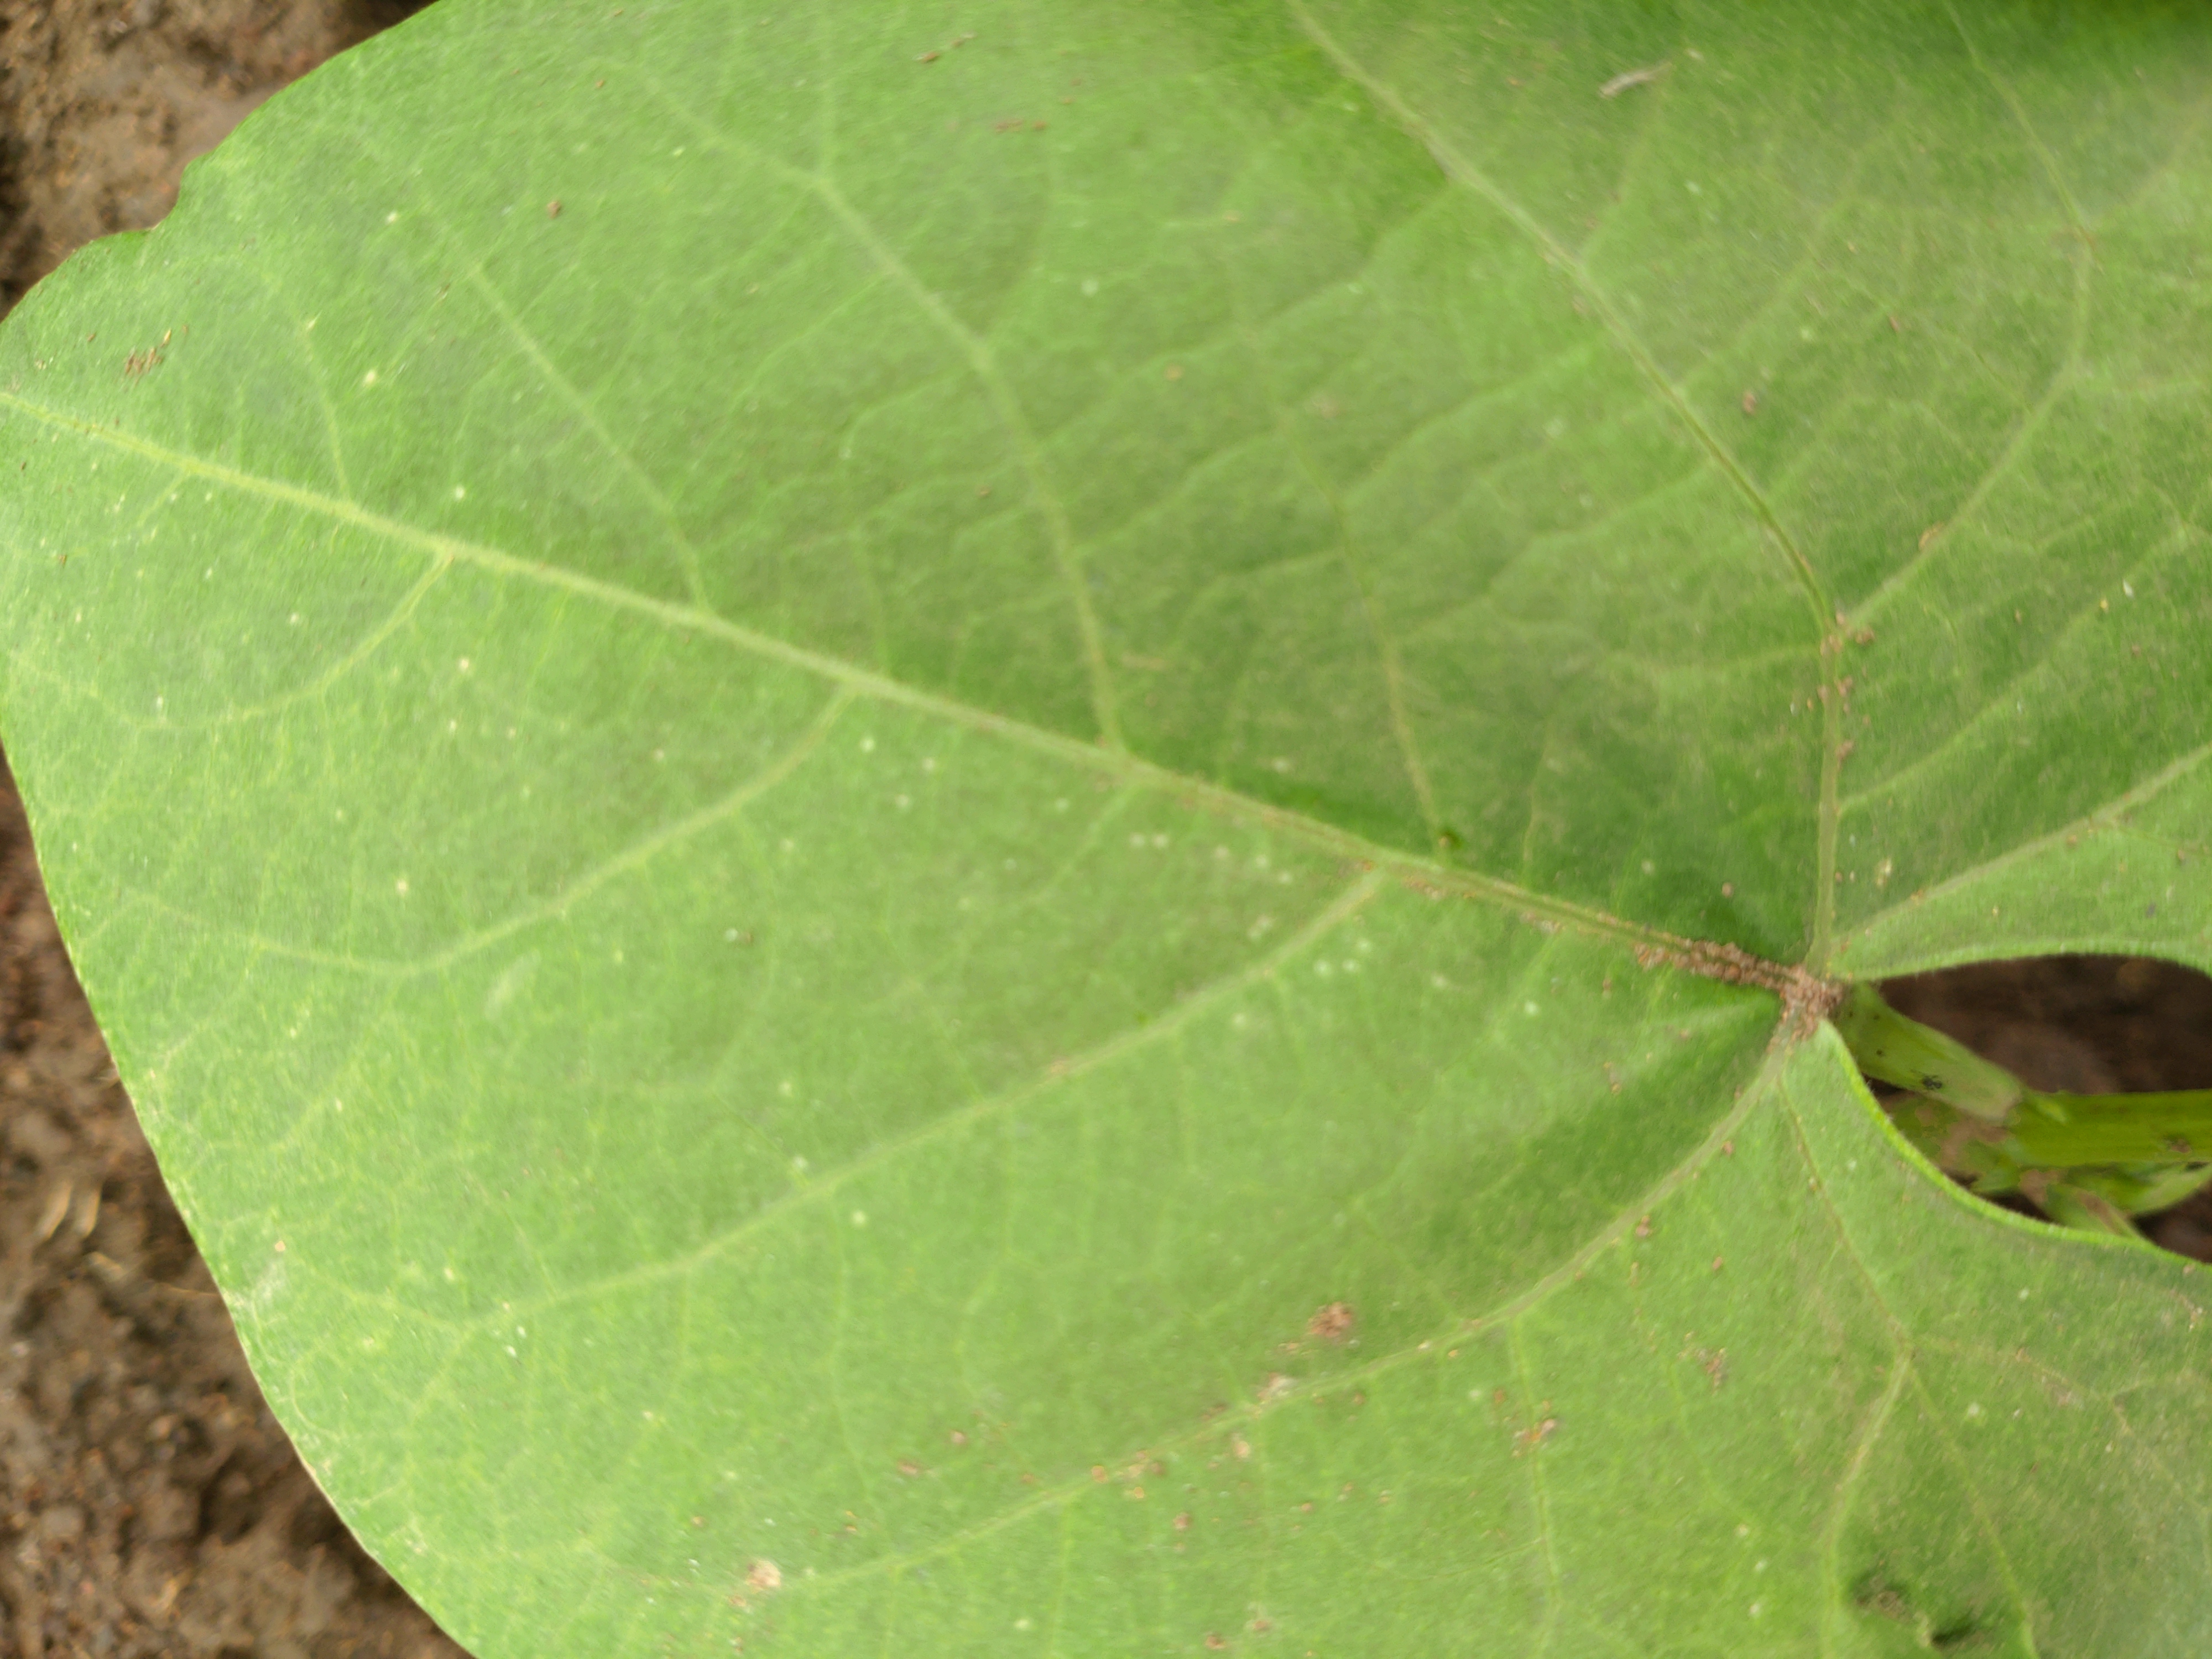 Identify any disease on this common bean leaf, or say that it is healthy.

healthy
